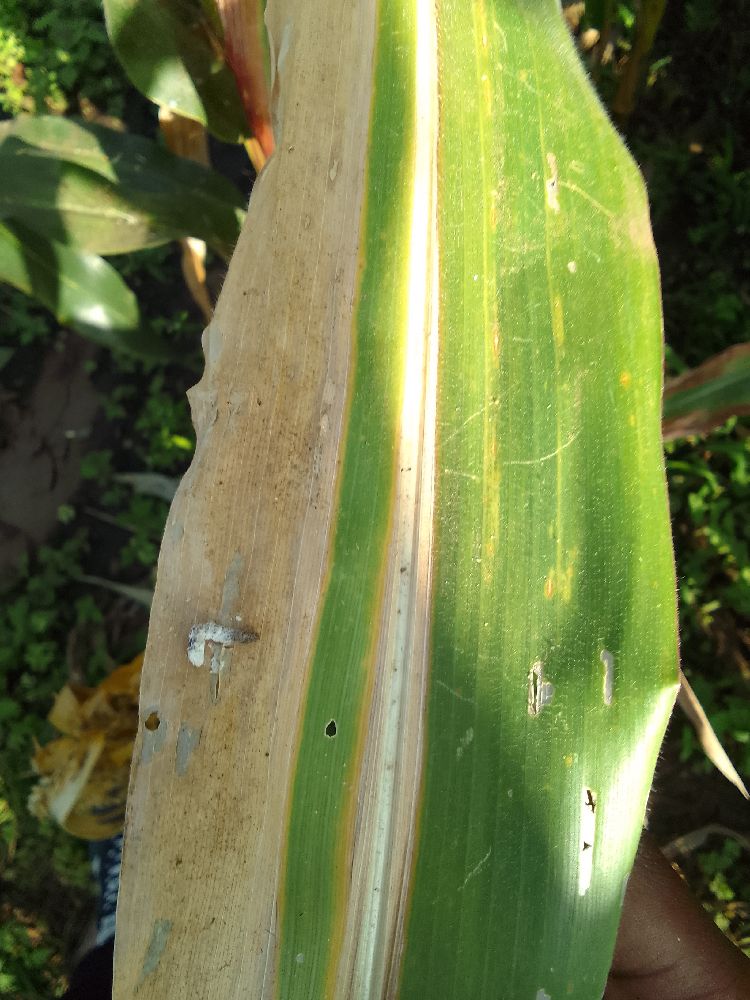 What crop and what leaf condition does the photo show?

maize, maize lethal necrosis
